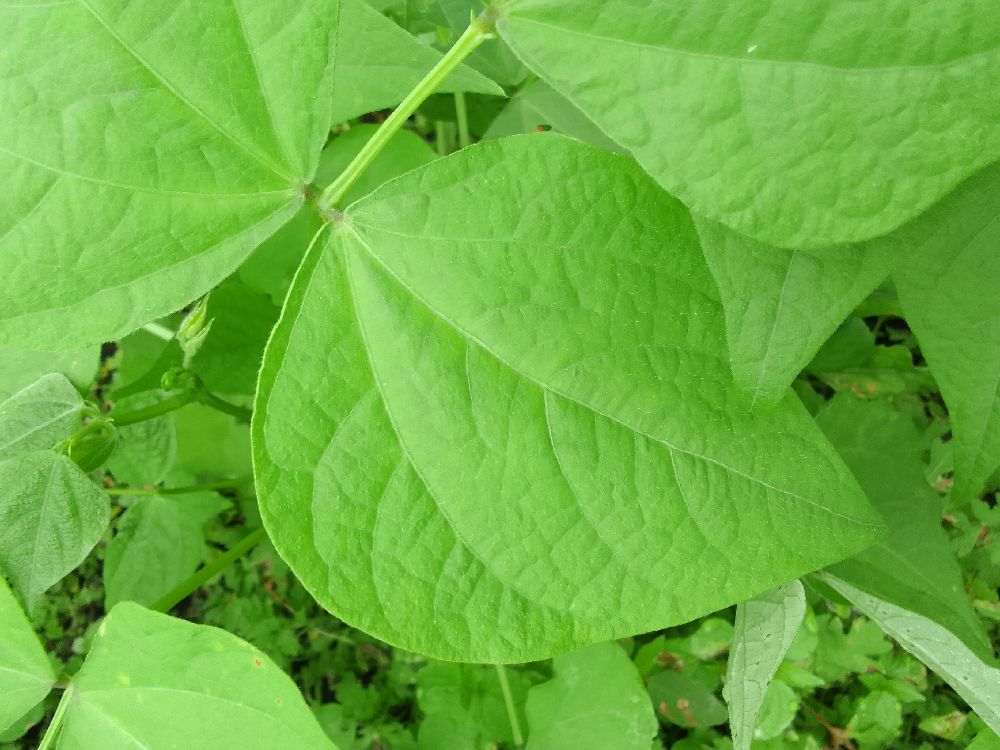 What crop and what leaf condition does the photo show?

common bean, healthy
